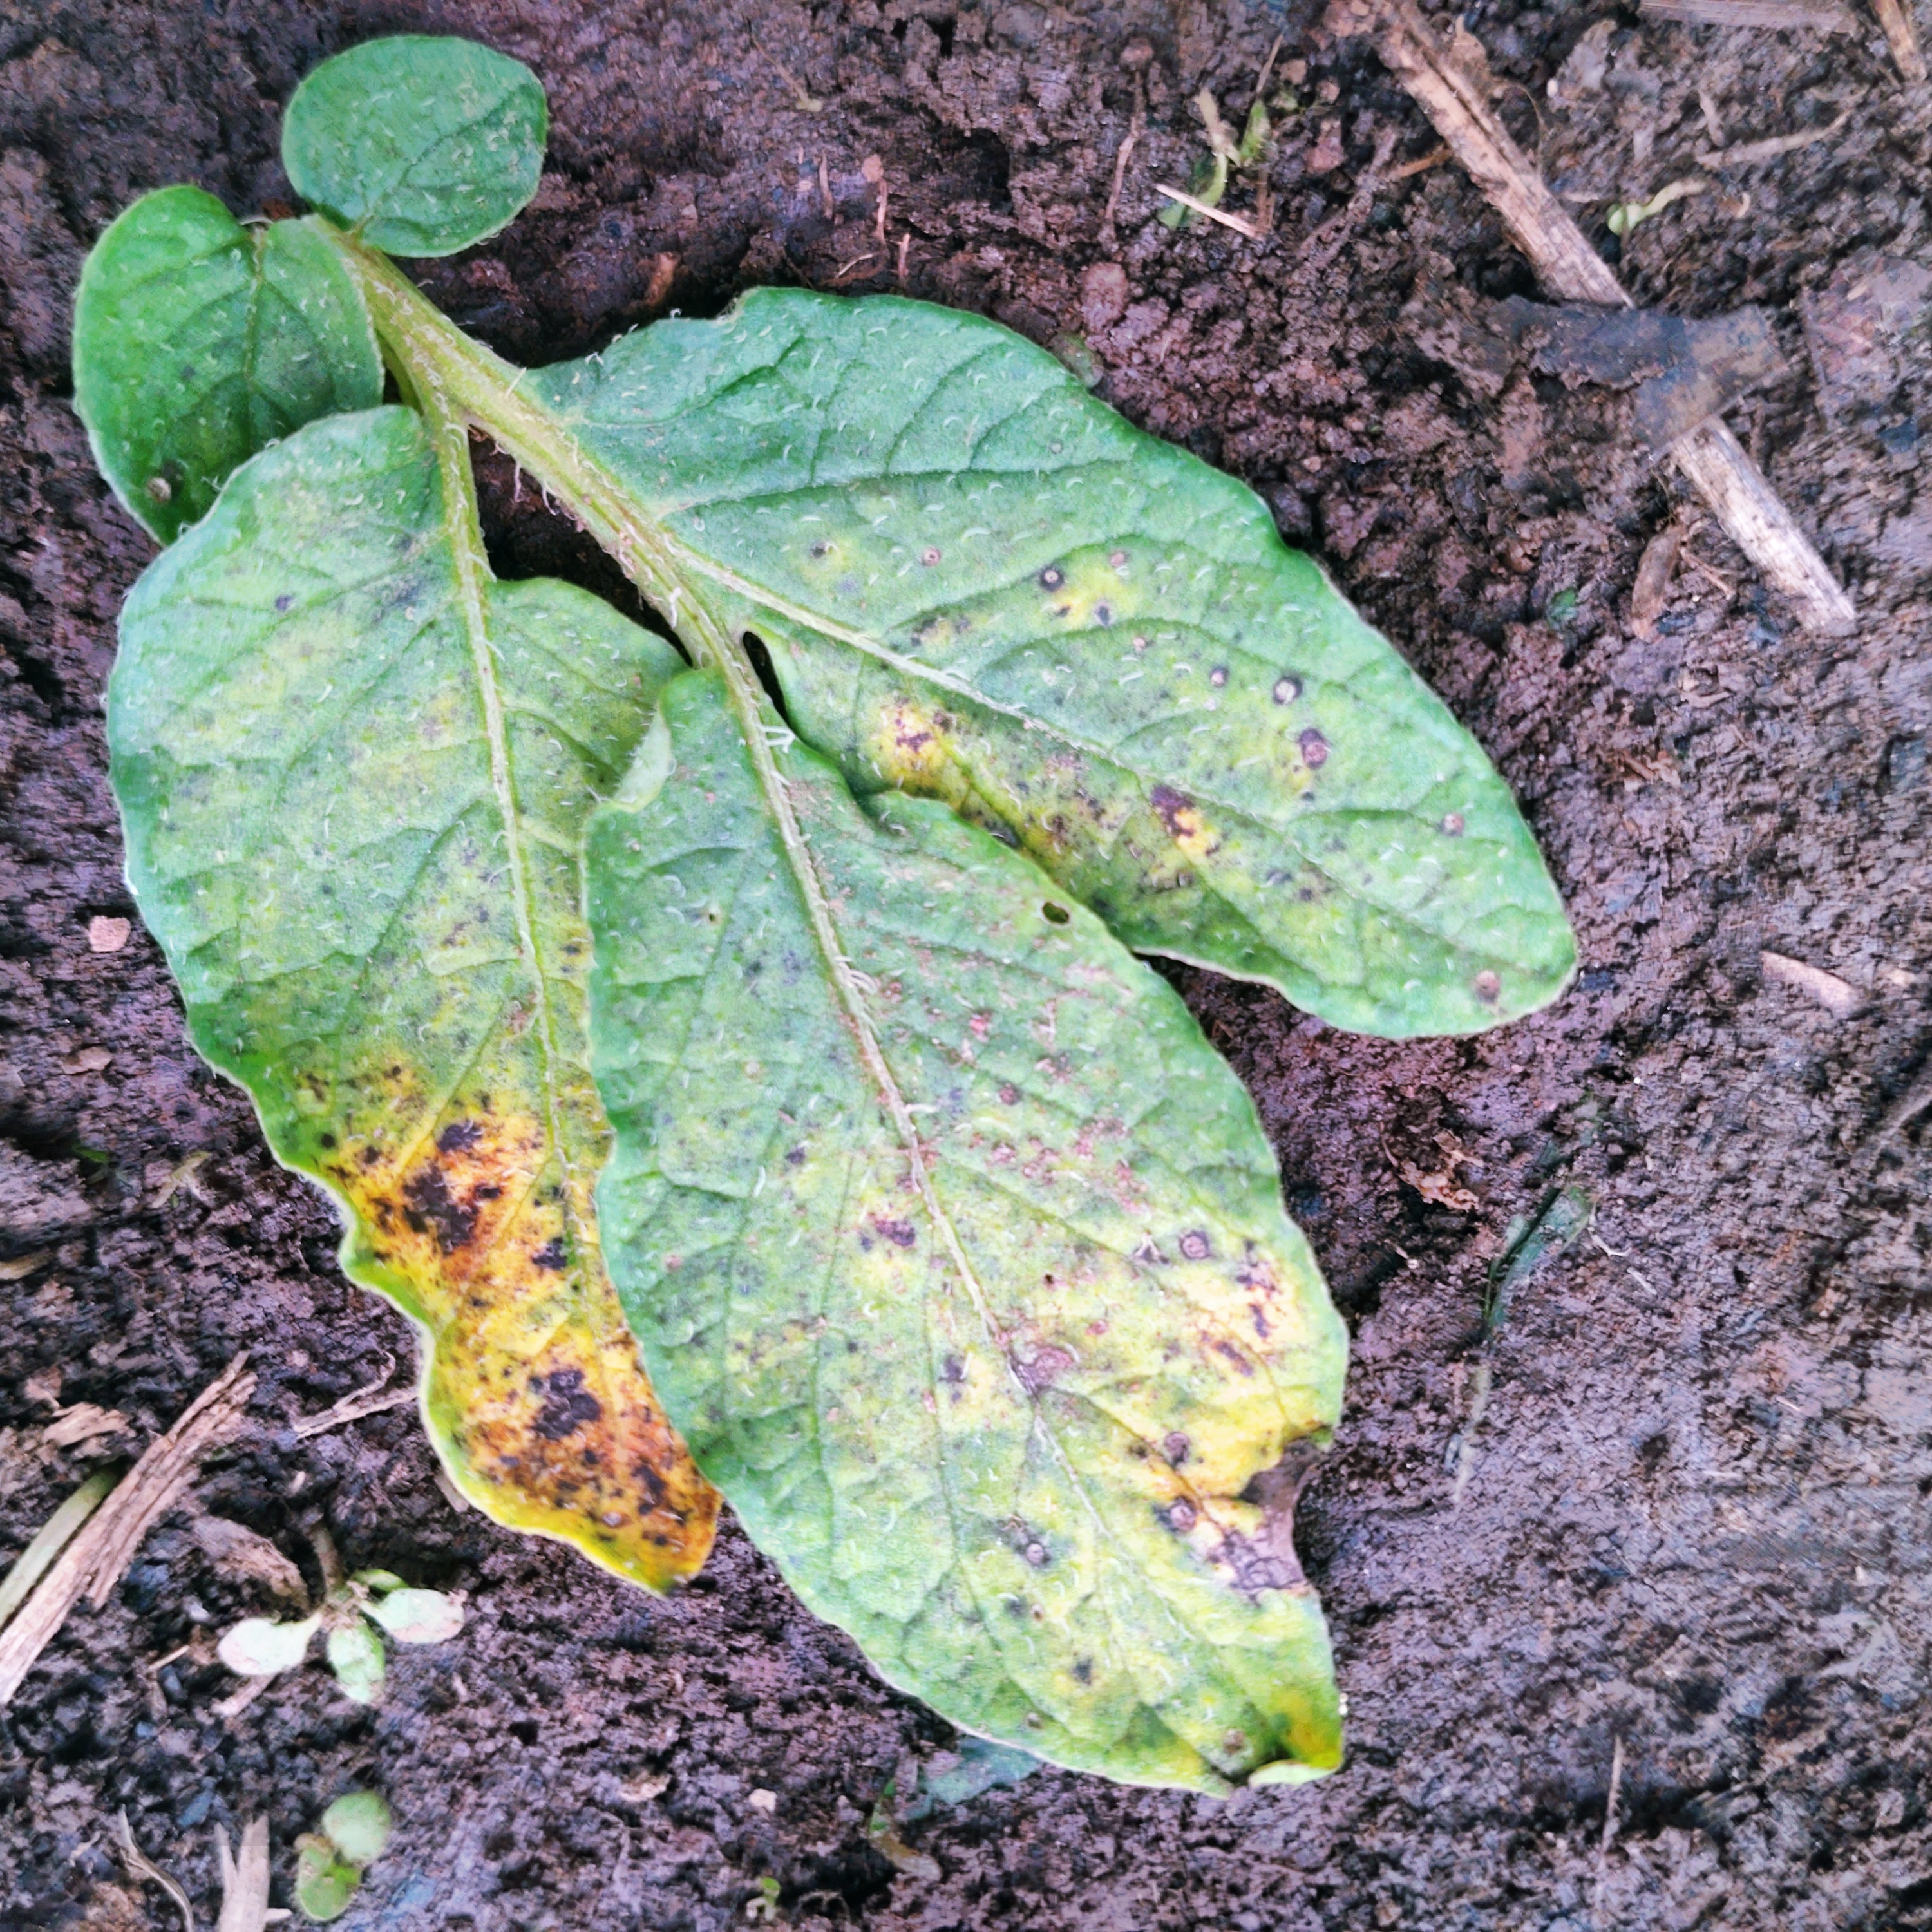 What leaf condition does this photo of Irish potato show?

late blight
